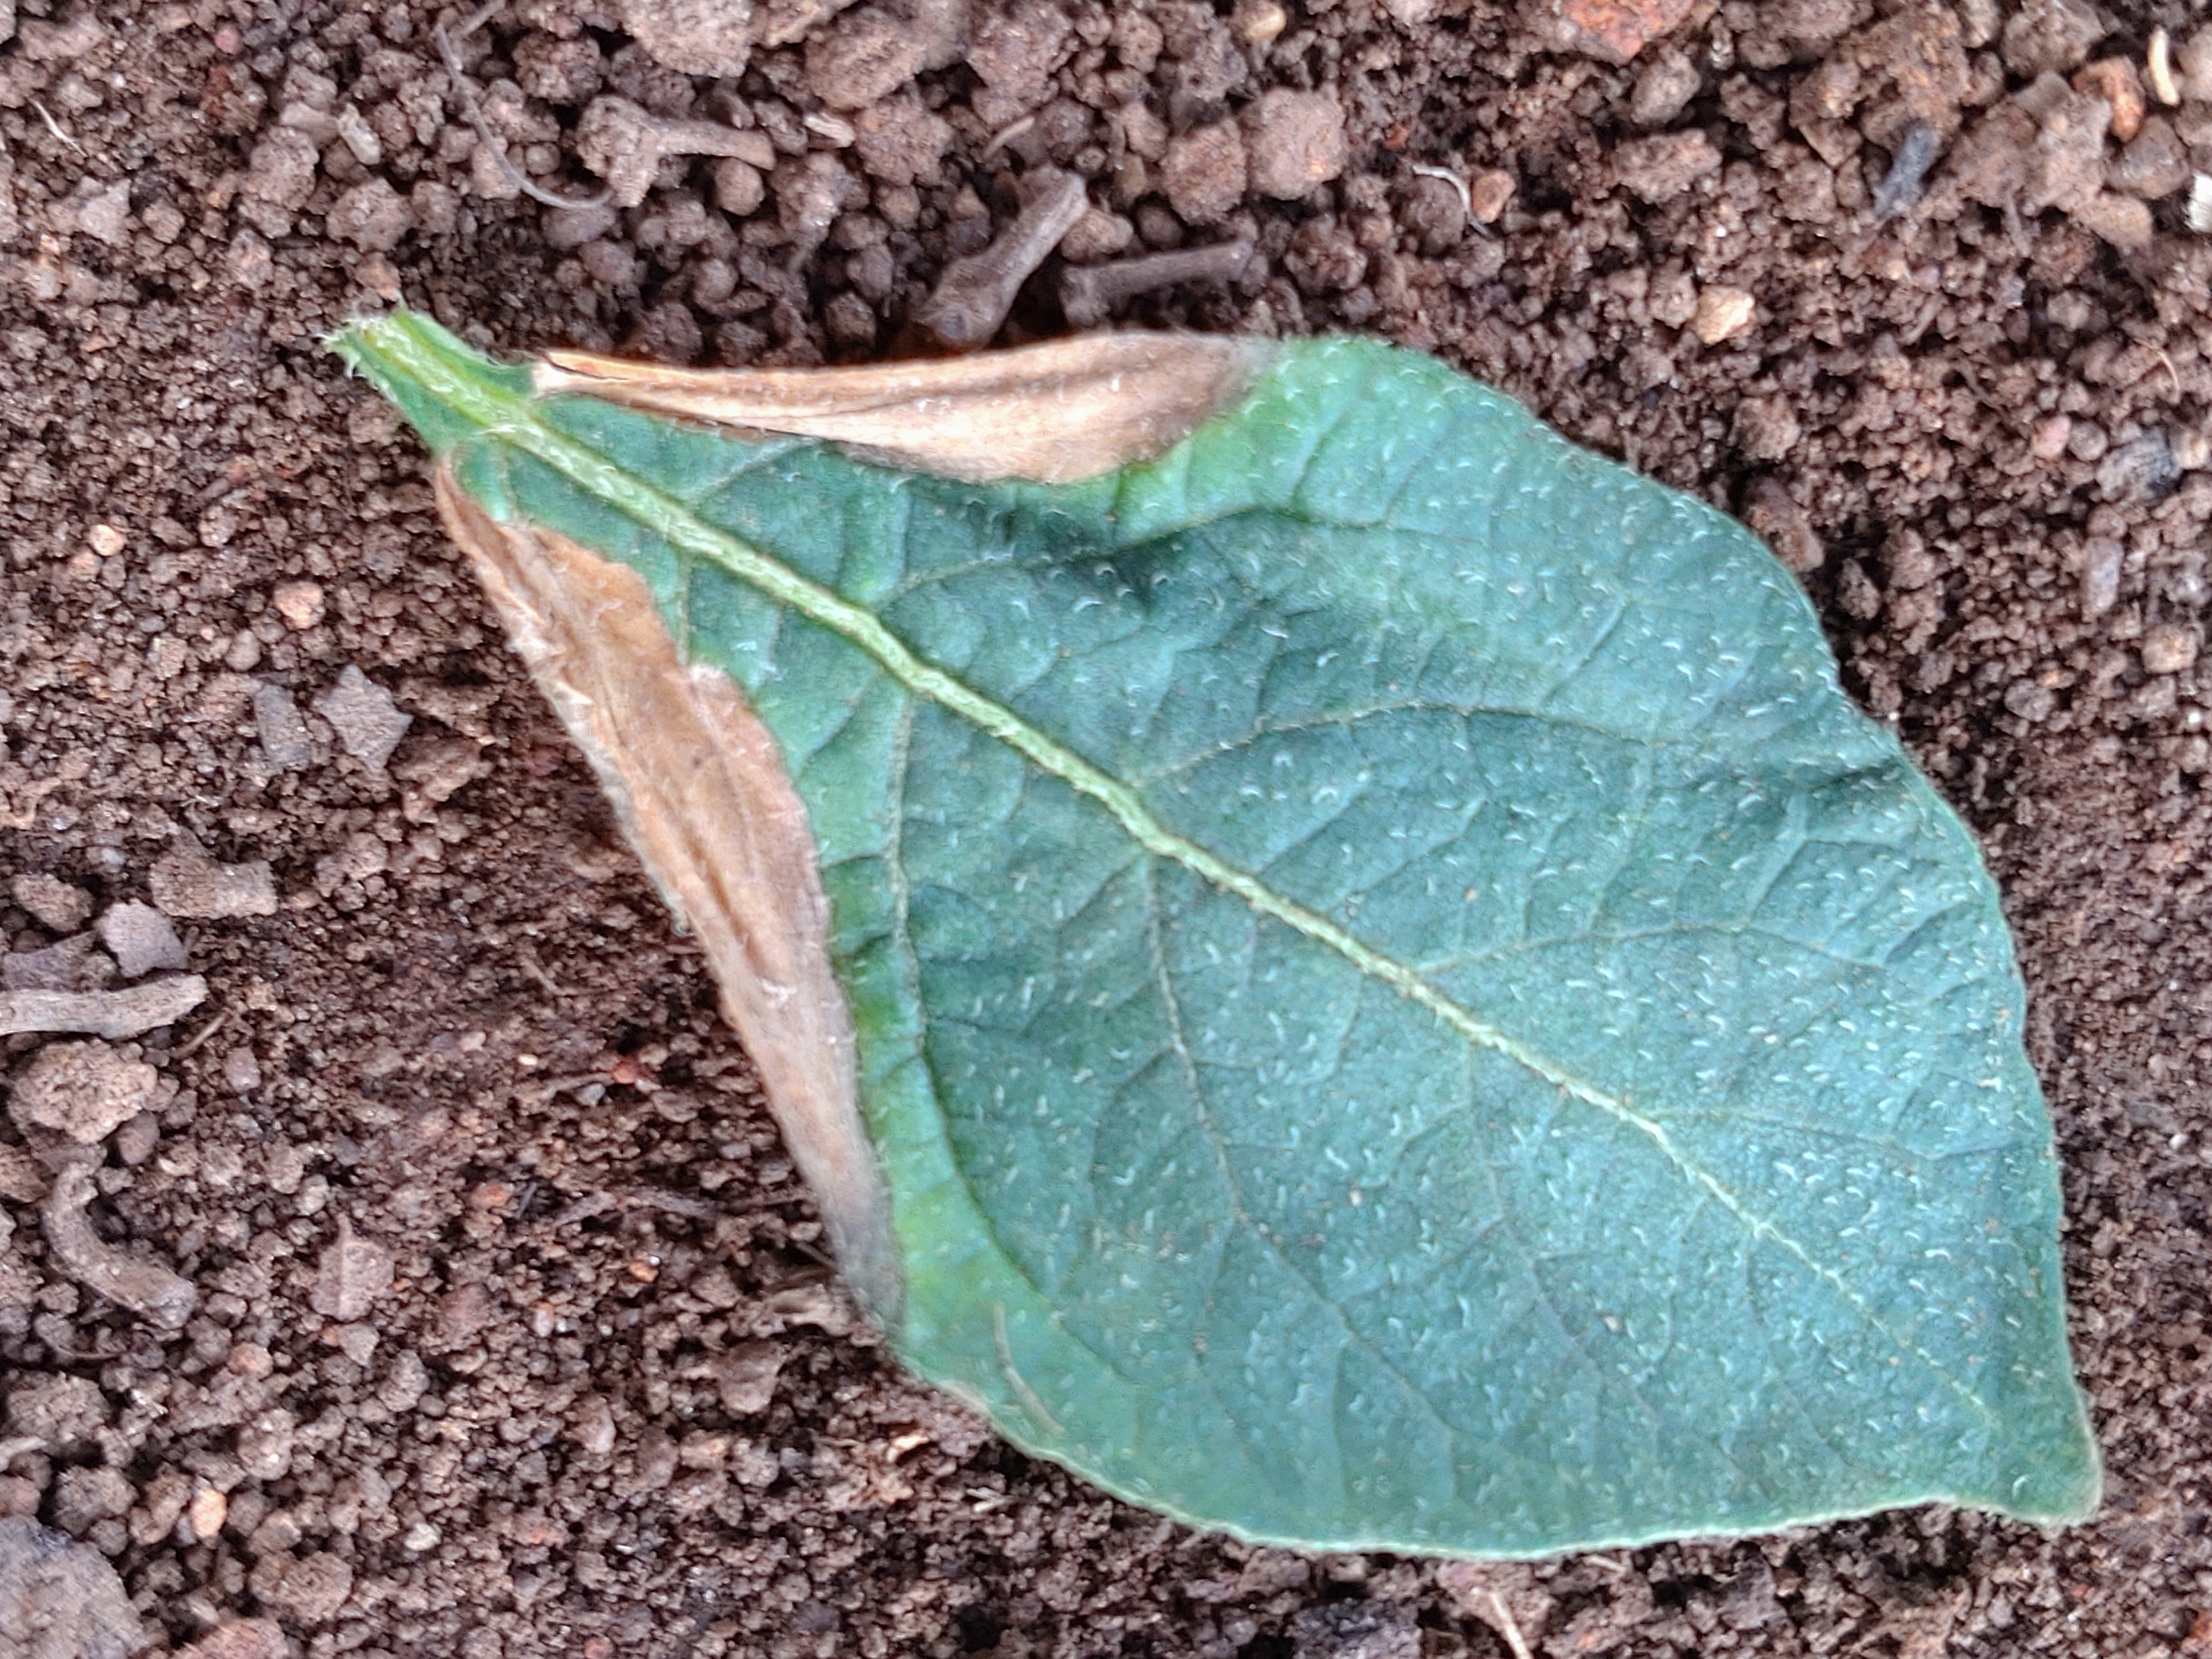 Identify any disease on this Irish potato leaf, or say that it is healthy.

early blight
